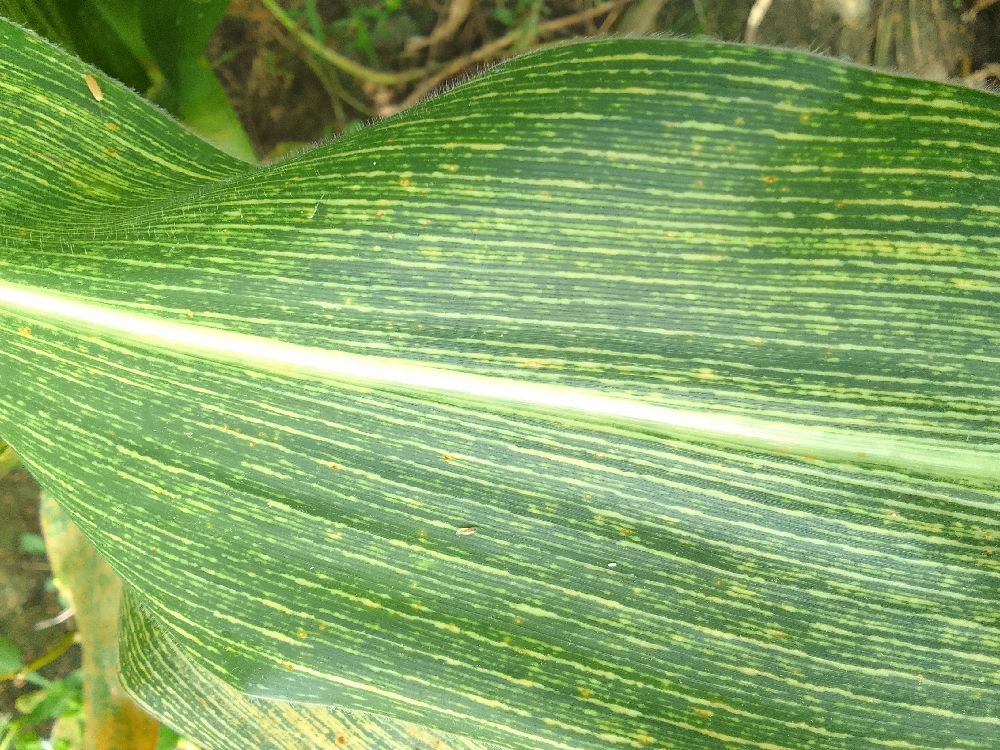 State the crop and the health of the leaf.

maize, maize streak virus
